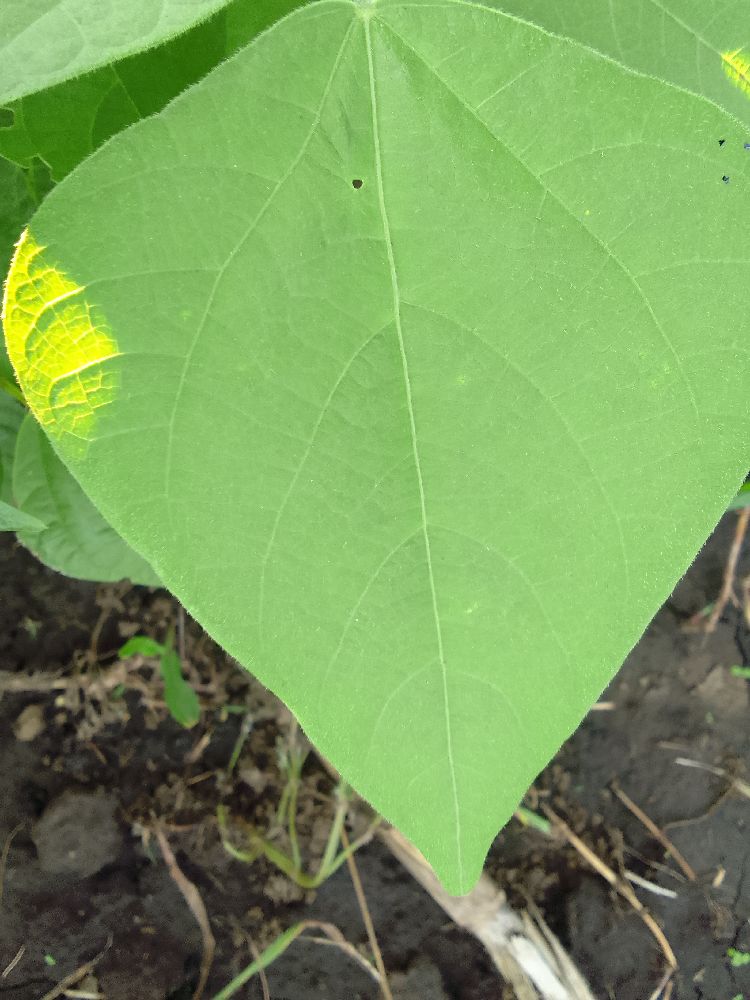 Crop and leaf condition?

common bean, healthy
